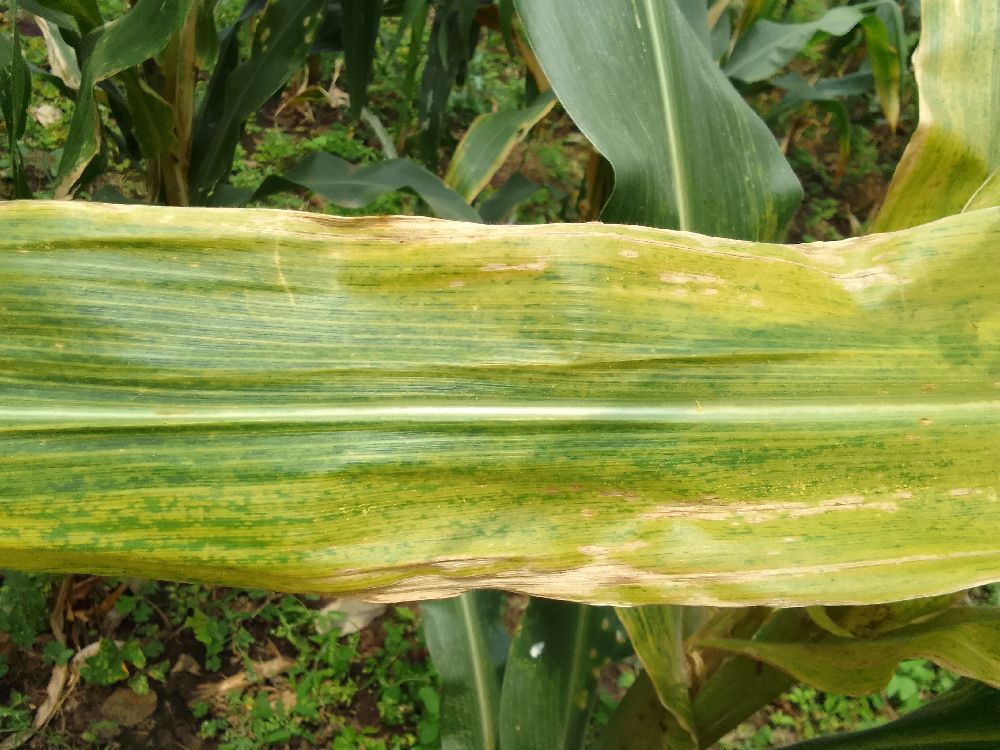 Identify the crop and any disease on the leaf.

maize, maize lethal necrosis
